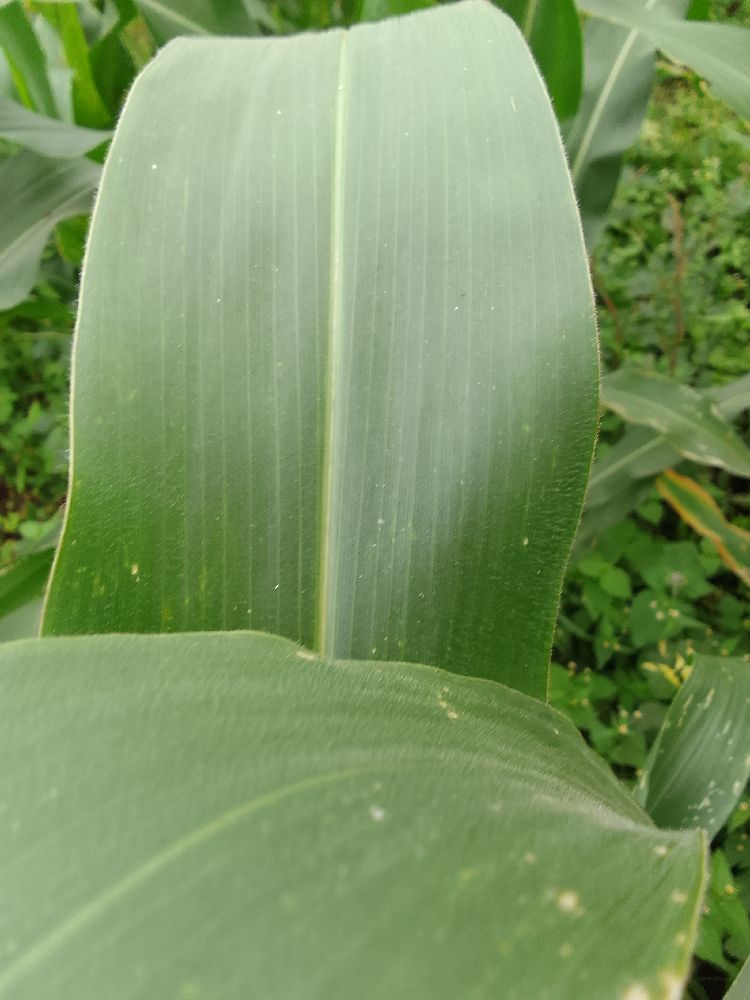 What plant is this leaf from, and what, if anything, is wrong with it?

maize, healthy
